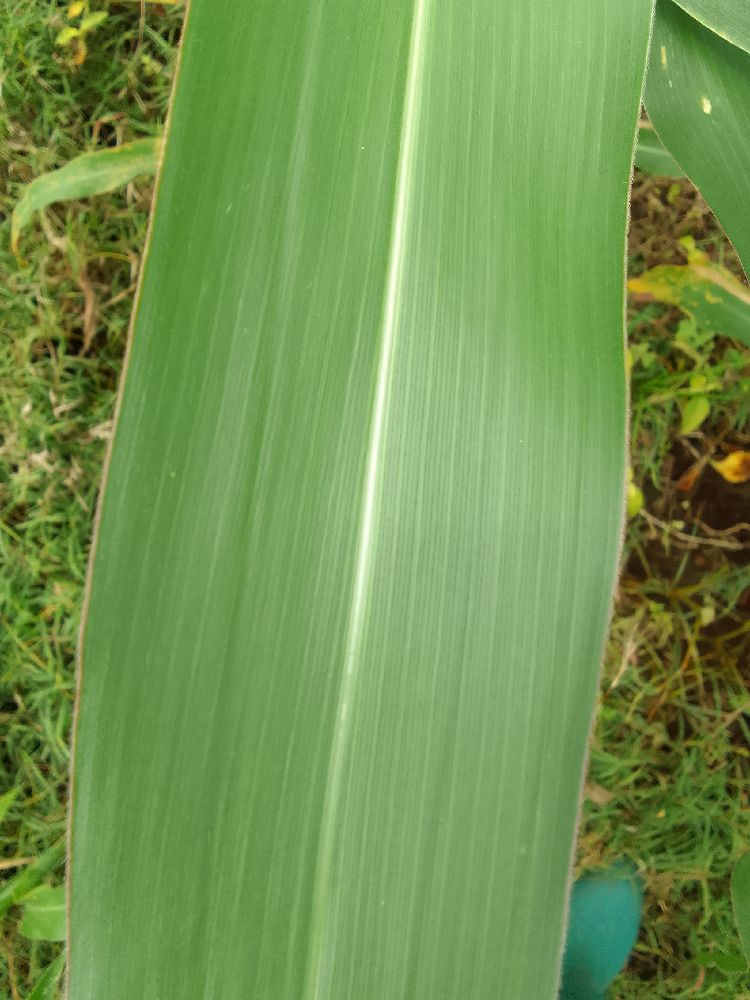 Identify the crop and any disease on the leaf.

maize, healthy
